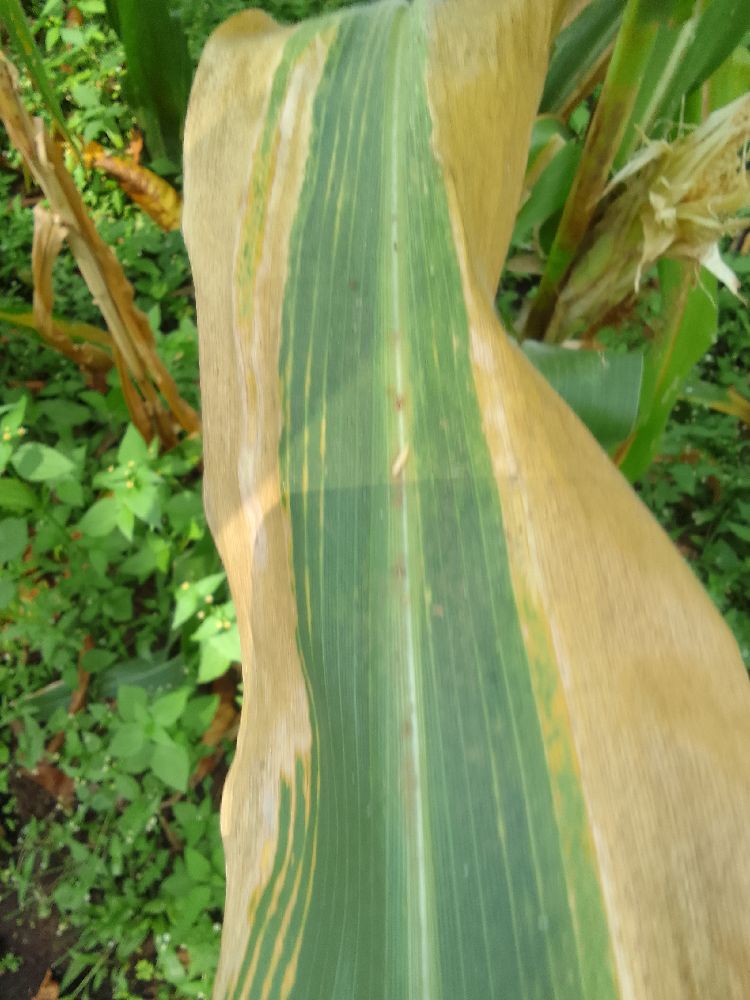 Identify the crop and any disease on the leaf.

maize, maize lethal necrosis
